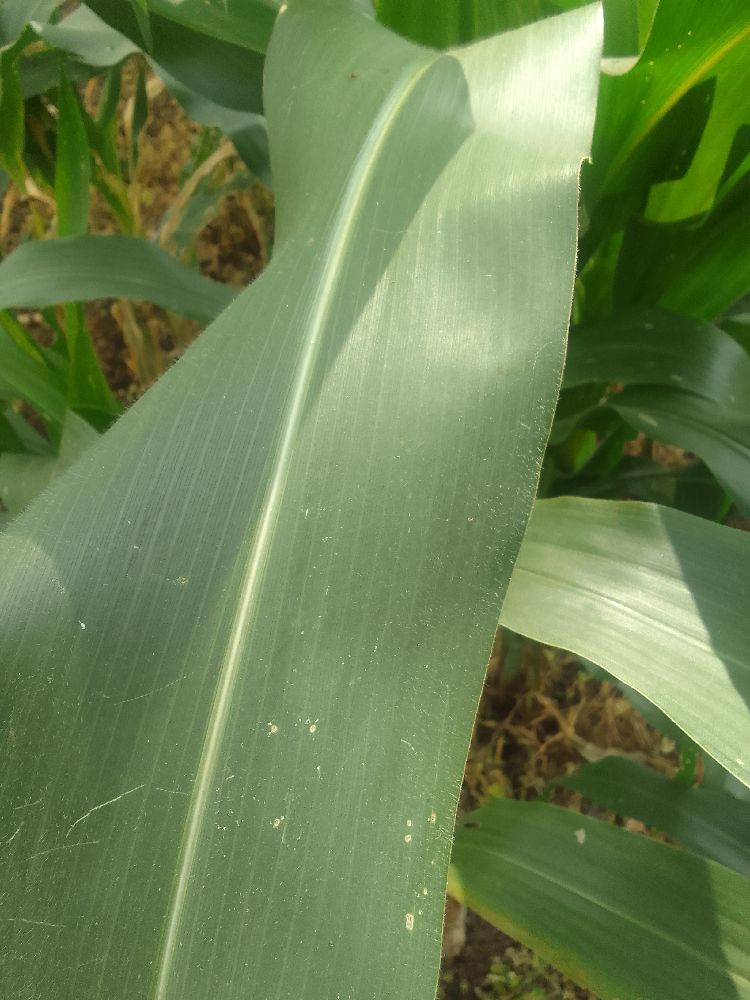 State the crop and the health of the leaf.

maize, healthy
